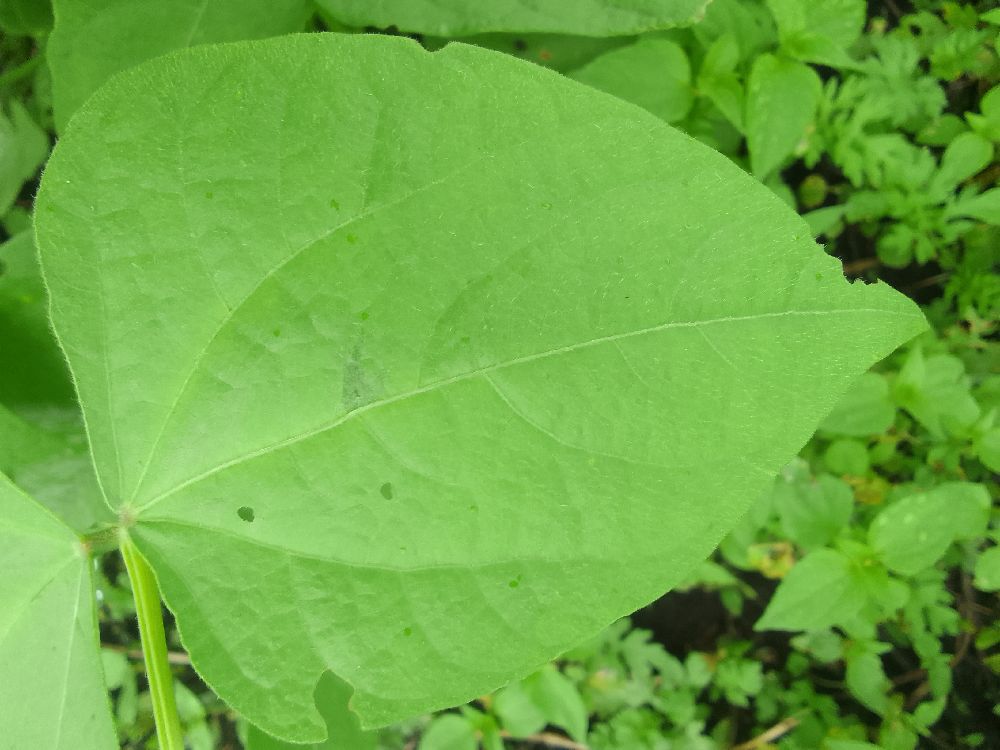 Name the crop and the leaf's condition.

common bean, healthy
